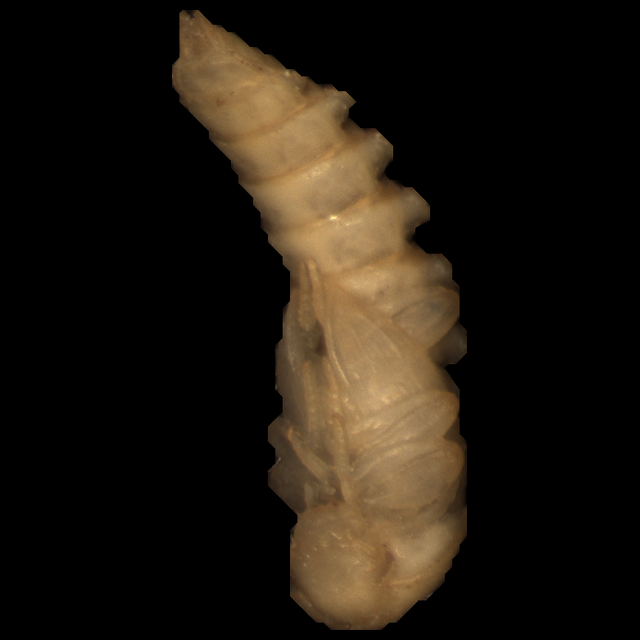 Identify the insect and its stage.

mealworm pupa
